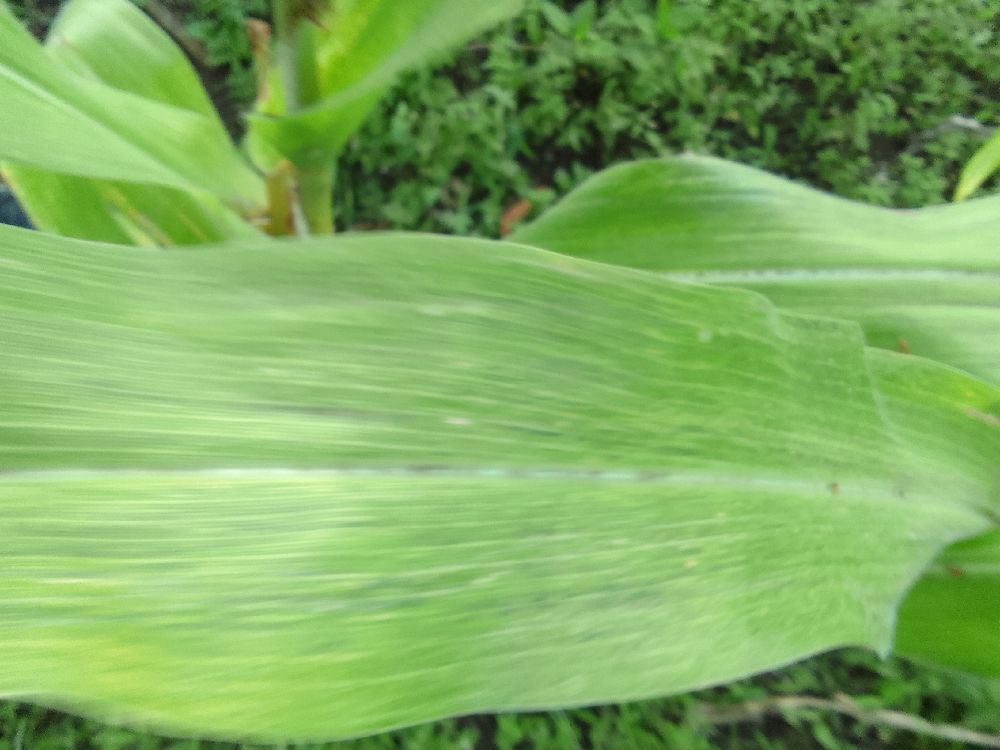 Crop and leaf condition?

maize, maize lethal necrosis
